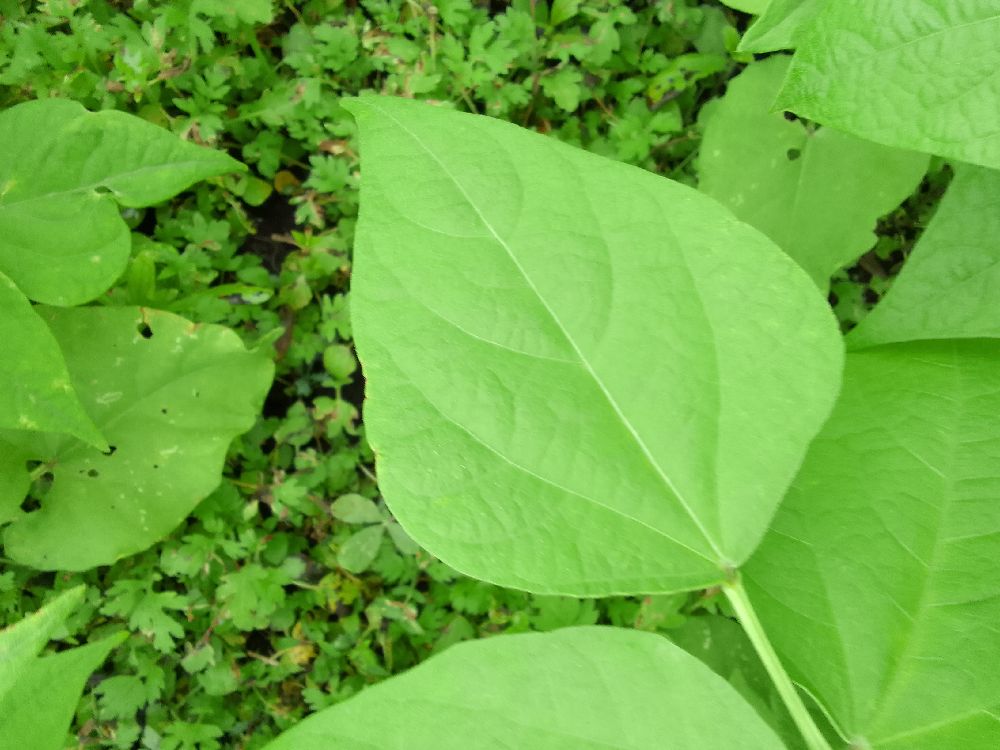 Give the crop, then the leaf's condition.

common bean, healthy
